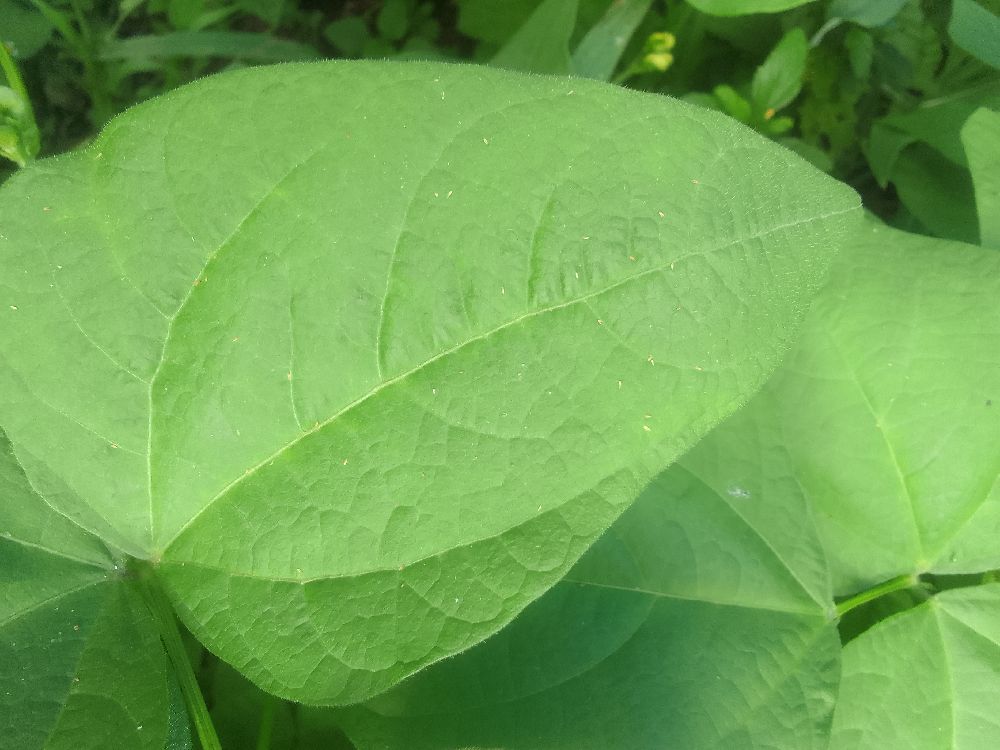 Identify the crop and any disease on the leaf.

common bean, healthy
